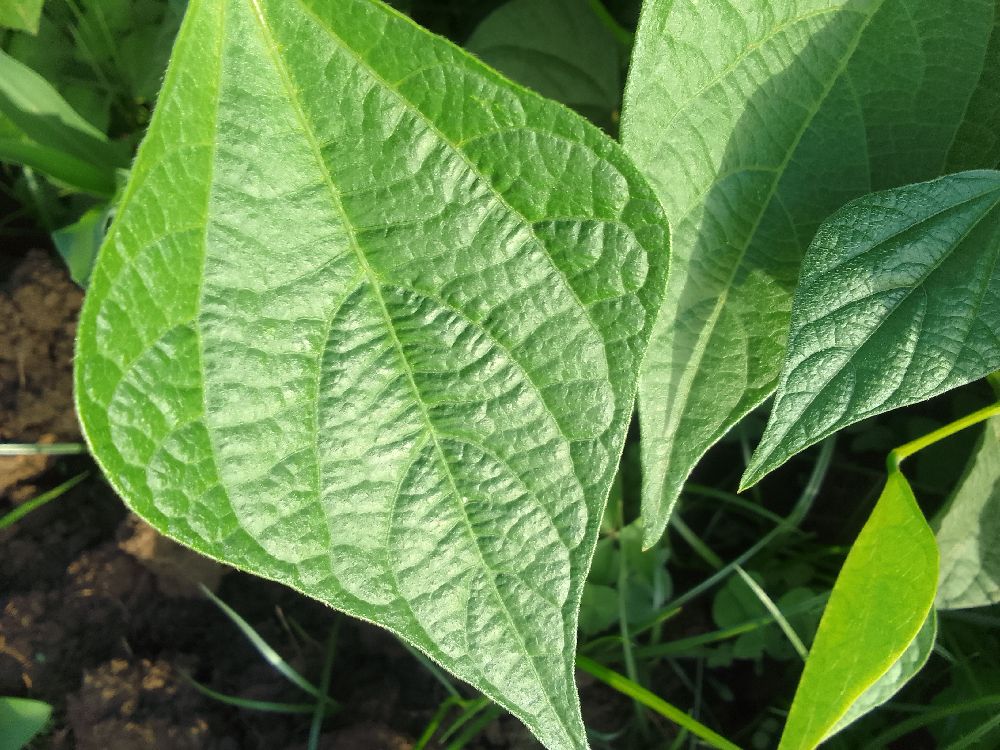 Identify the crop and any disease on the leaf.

common bean, healthy
